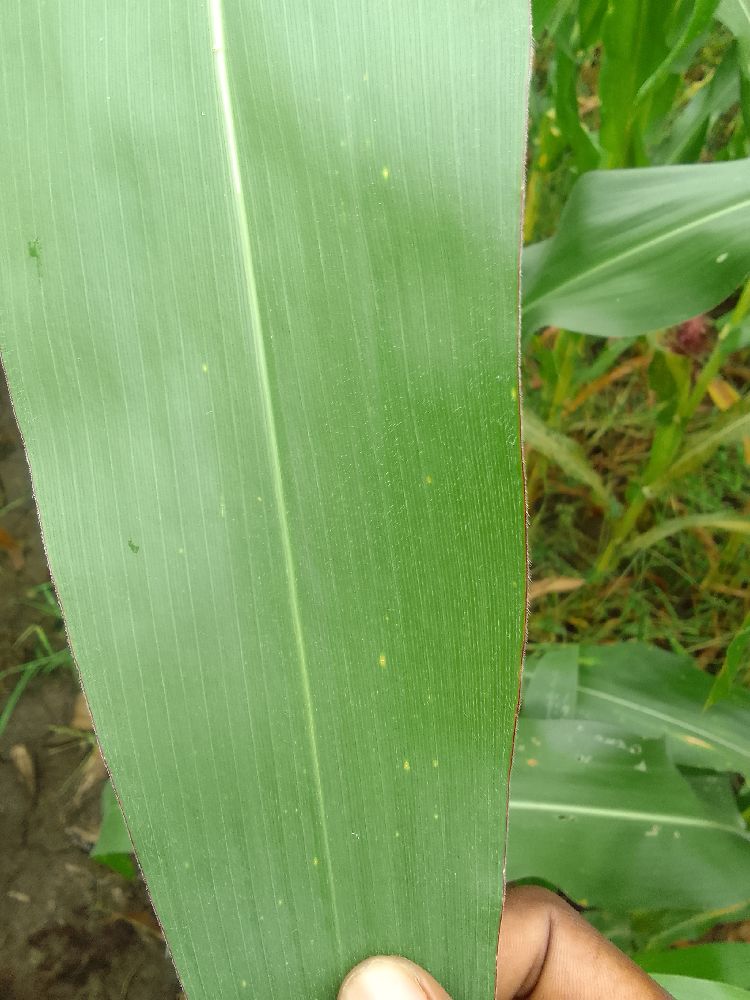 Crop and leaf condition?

maize, healthy
